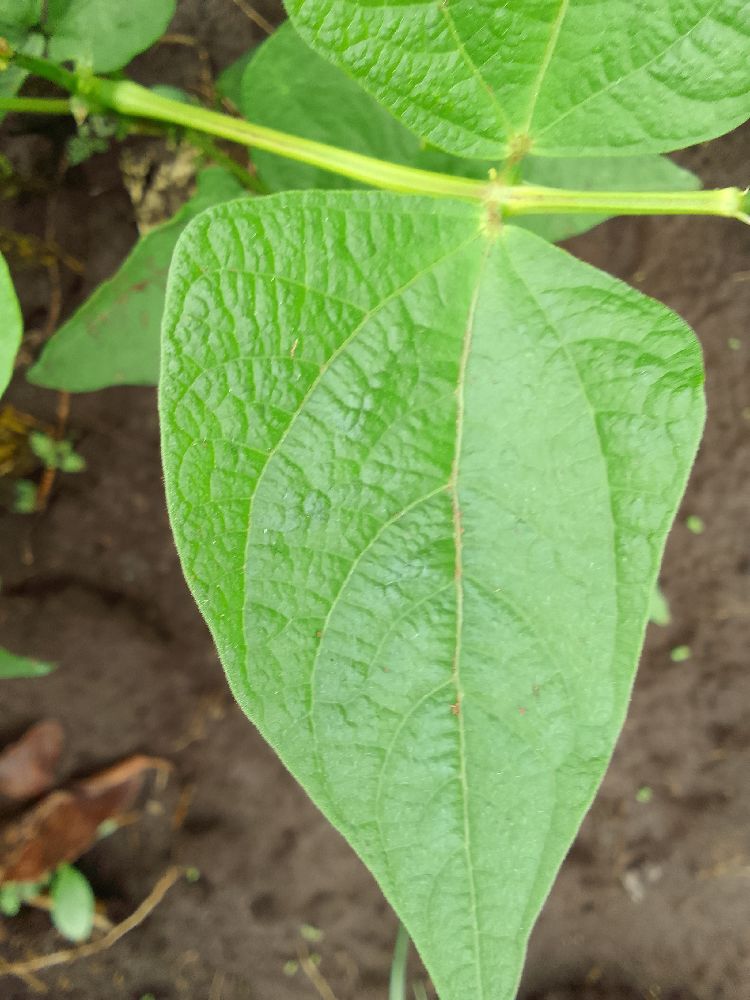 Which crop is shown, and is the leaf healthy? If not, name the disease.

common bean, healthy
